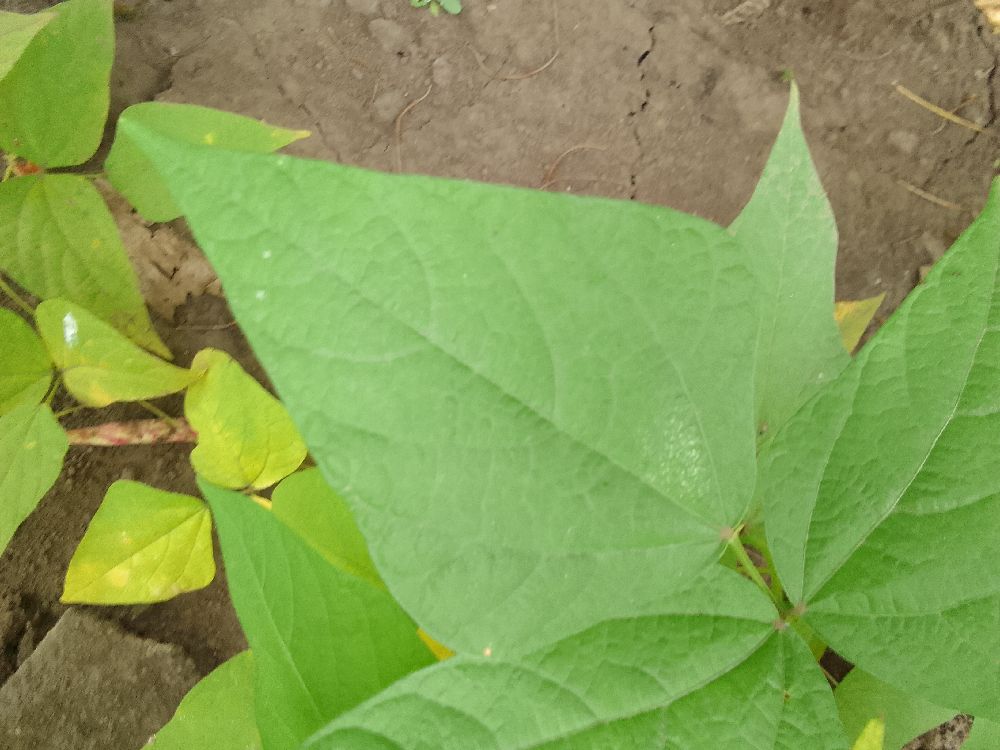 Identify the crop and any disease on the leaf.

common bean, healthy
